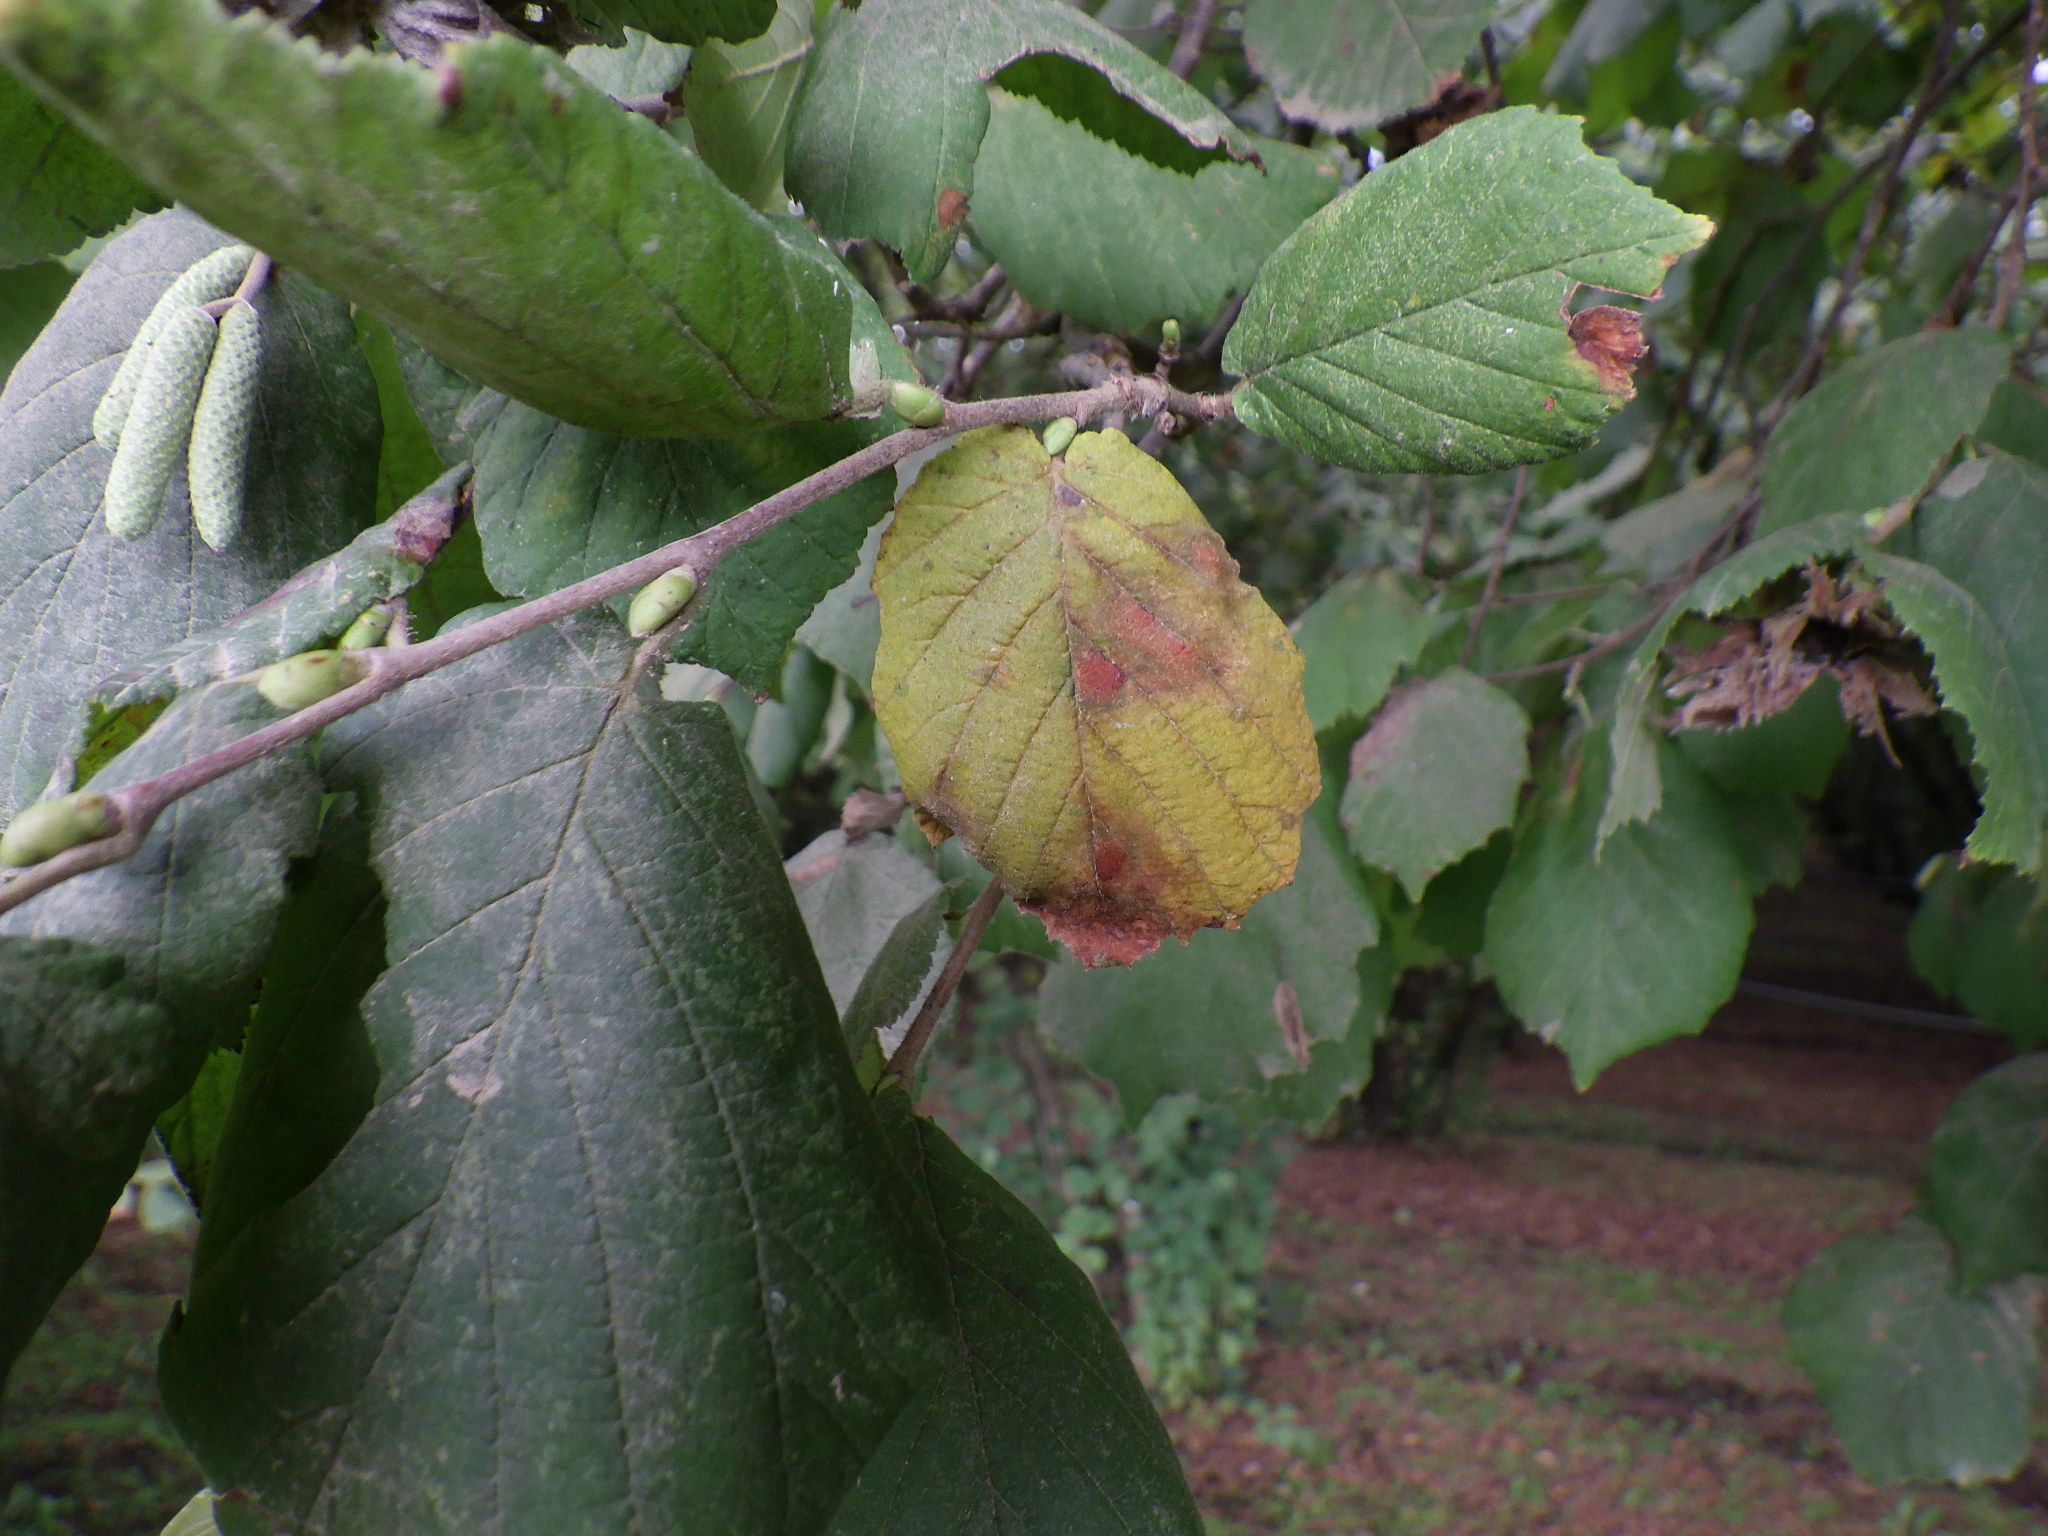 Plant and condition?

hazel, bacterial spot
